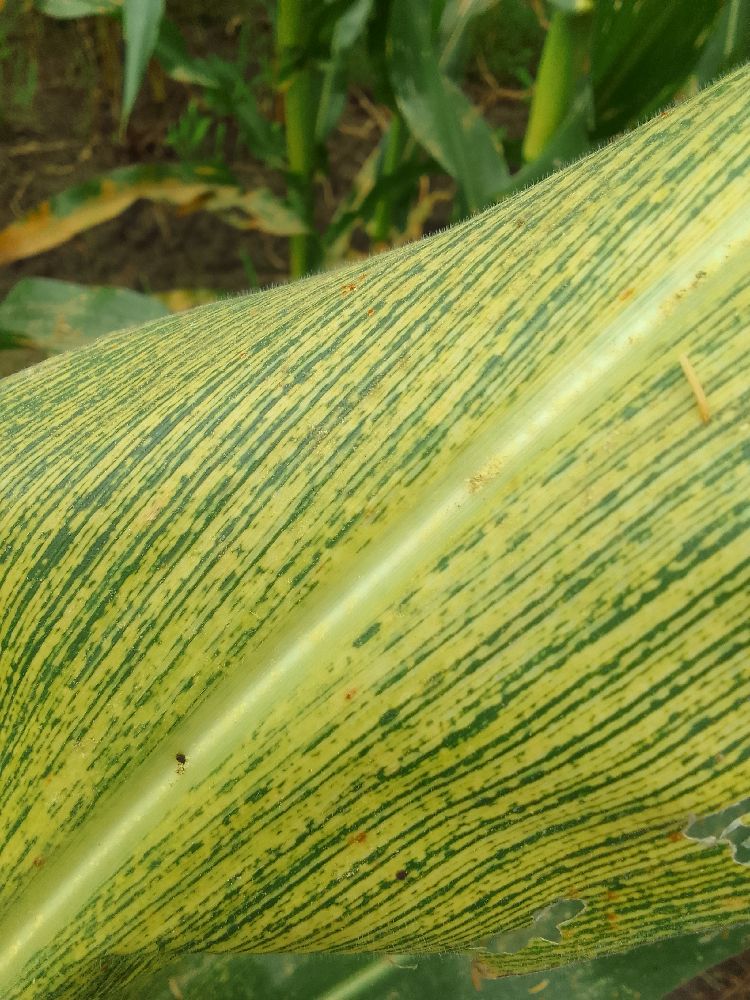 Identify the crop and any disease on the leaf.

maize, maize streak virus
